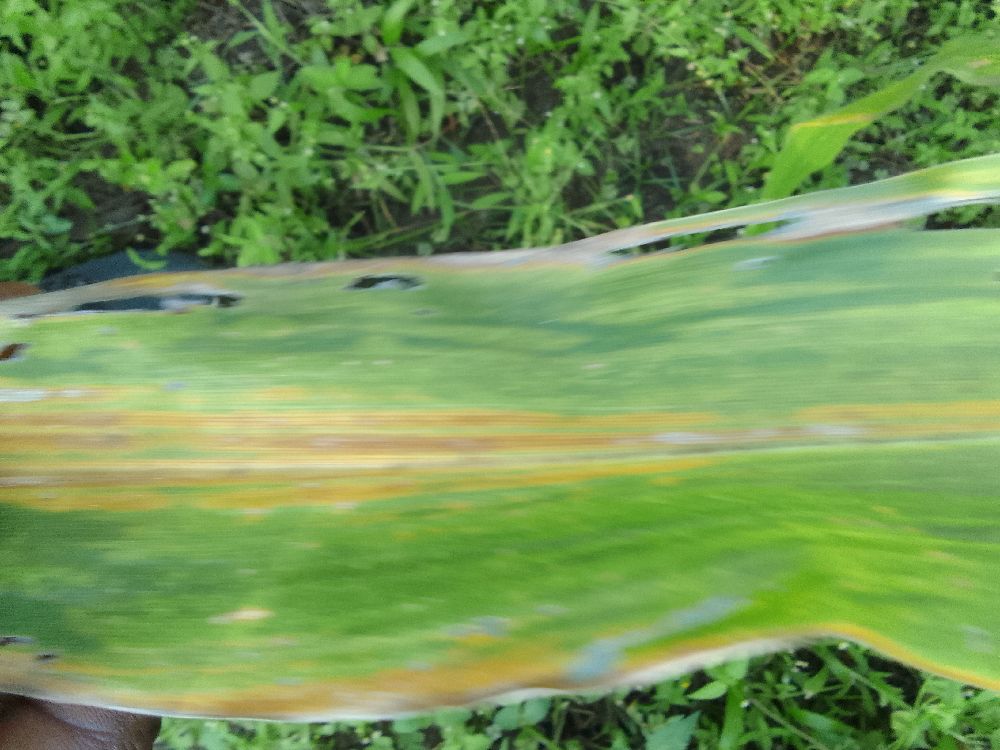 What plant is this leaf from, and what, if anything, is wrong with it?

maize, maize lethal necrosis
